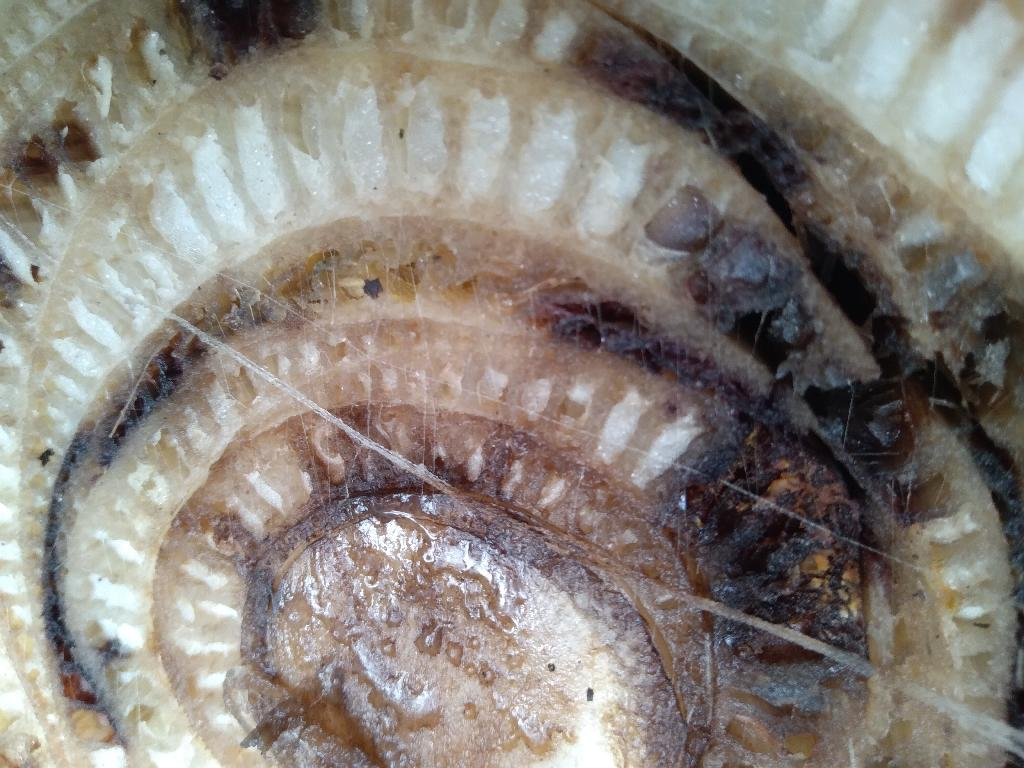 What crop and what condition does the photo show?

banana, fusarium wilt race 1
